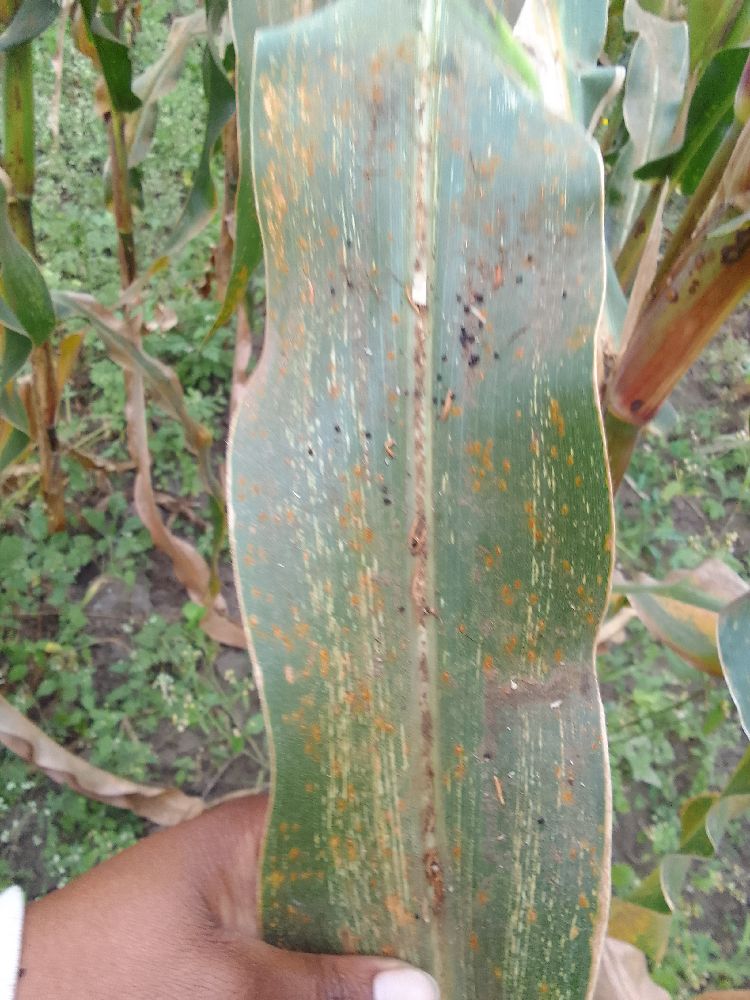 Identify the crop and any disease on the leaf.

maize, maize streak virus
